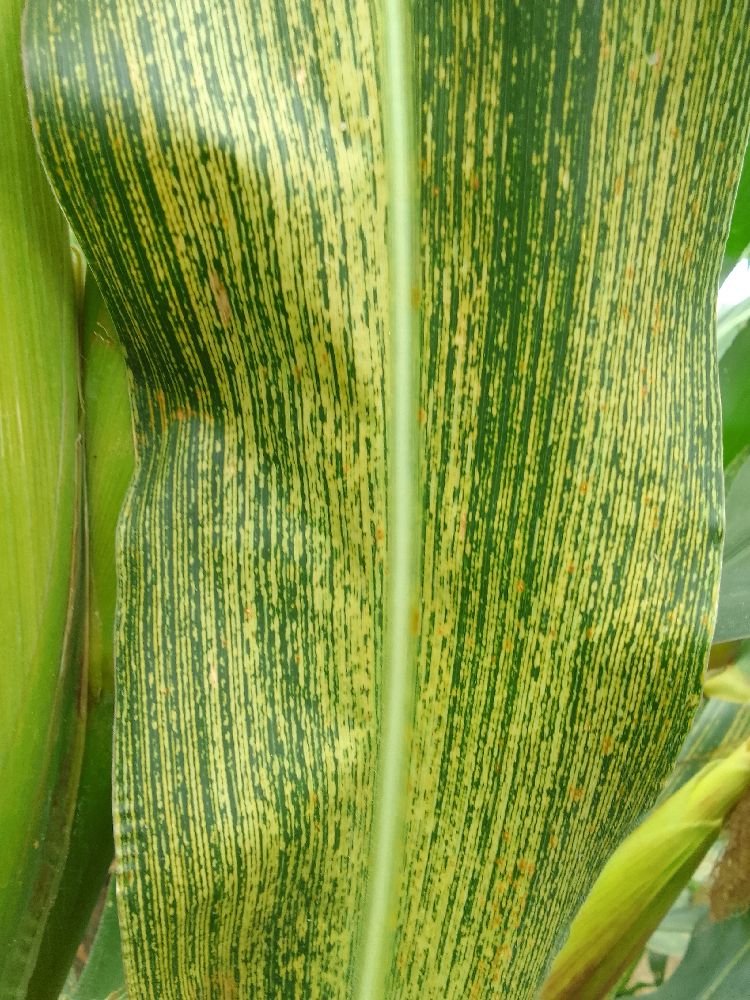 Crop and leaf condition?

maize, maize streak virus
